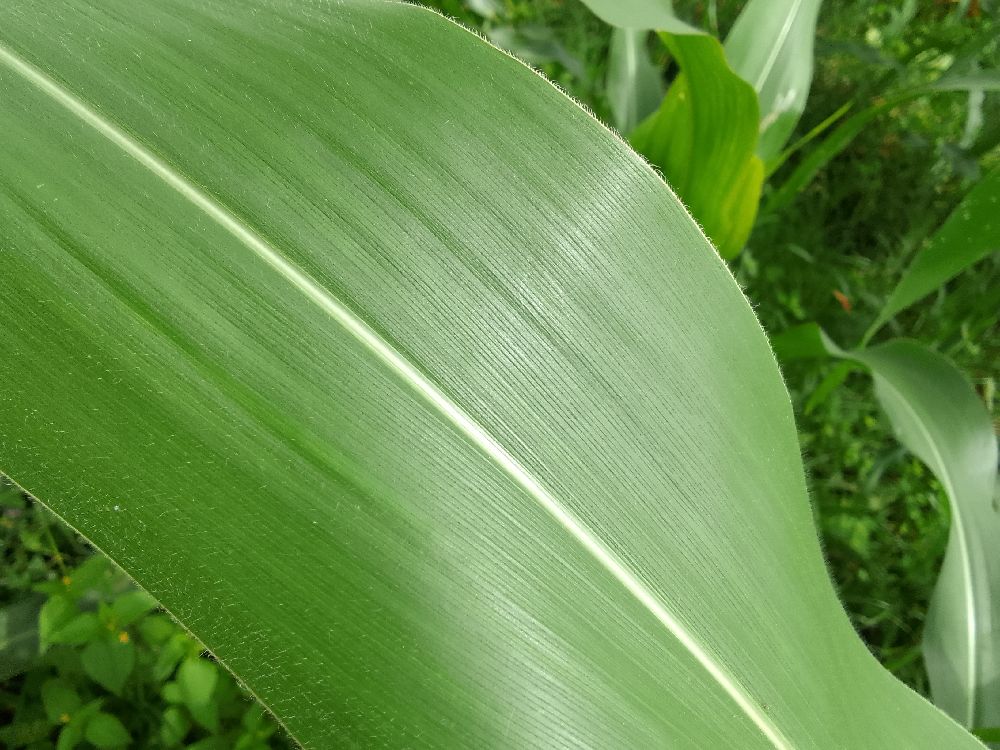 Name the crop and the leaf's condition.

maize, healthy
